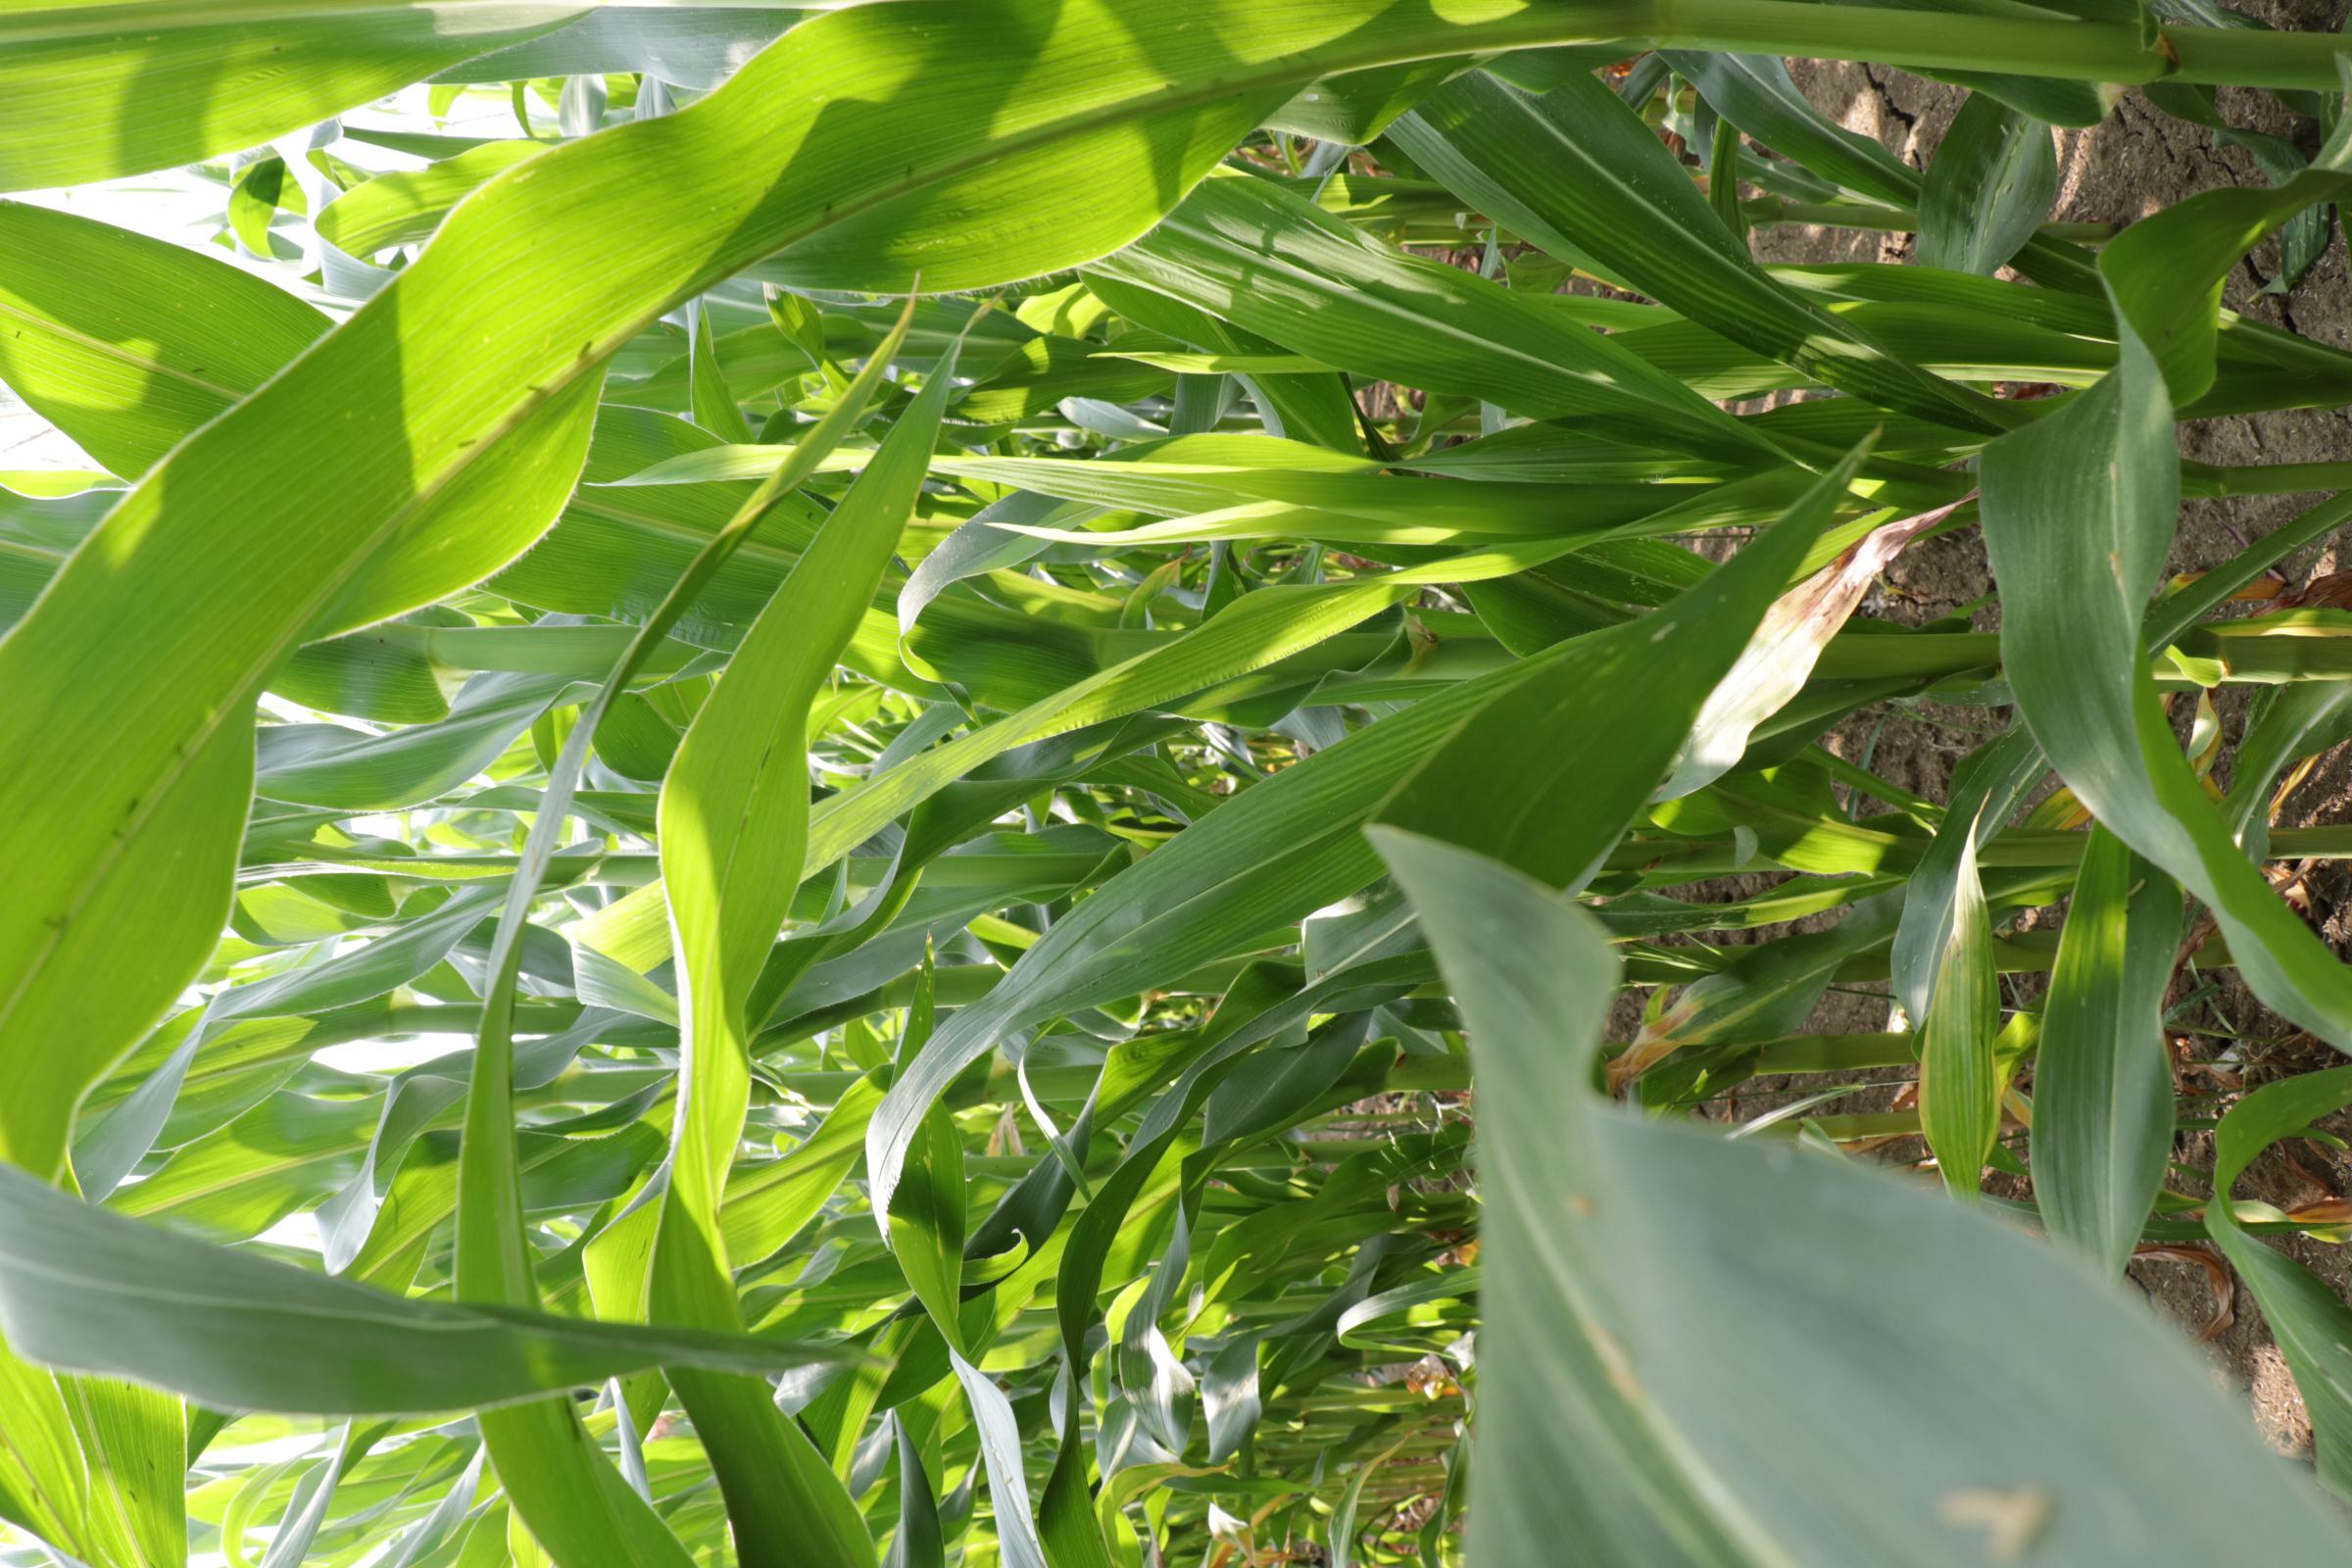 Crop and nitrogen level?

maize, full nitrogen fertilisation
